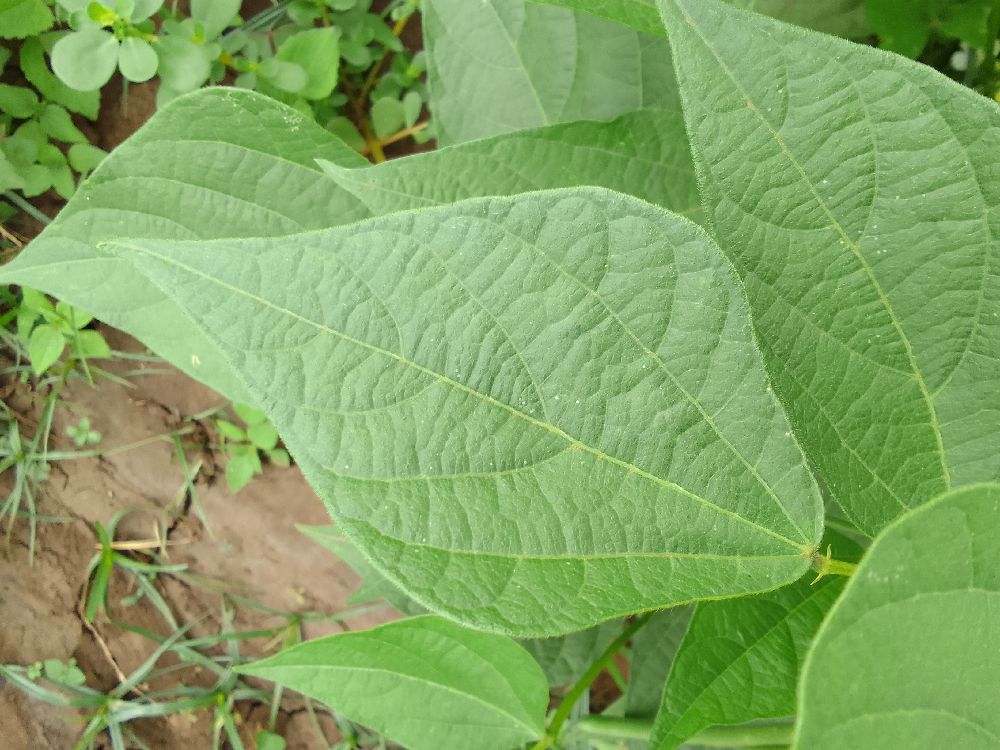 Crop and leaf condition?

common bean, healthy
